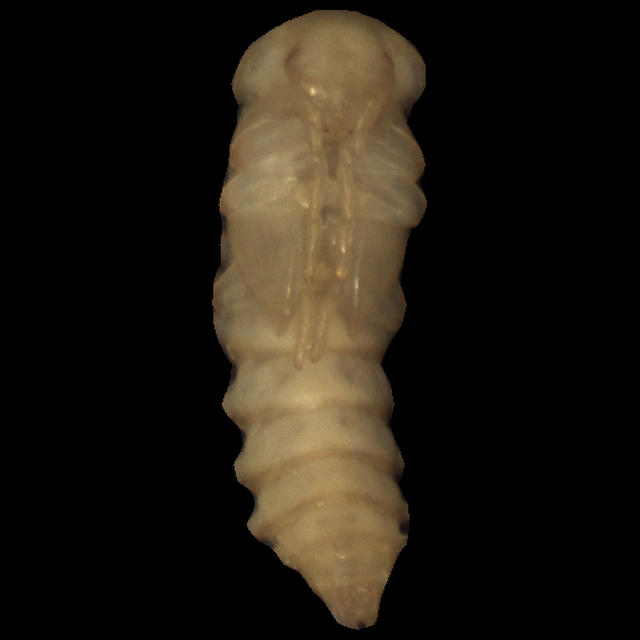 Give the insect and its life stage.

mealworm pupa
